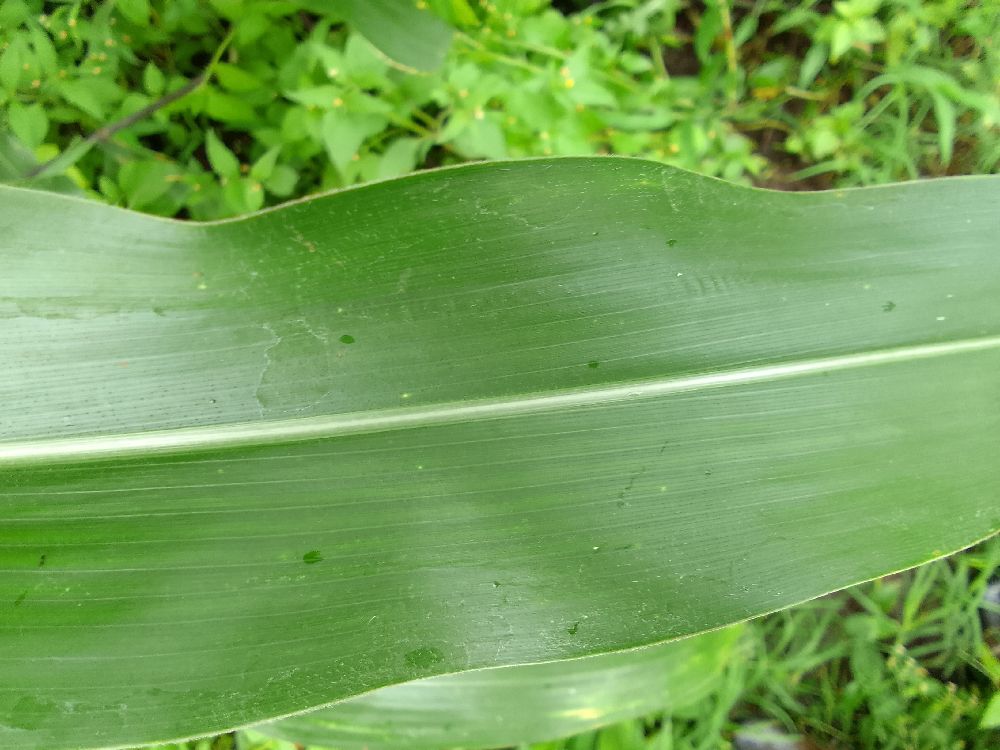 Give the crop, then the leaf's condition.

maize, healthy
